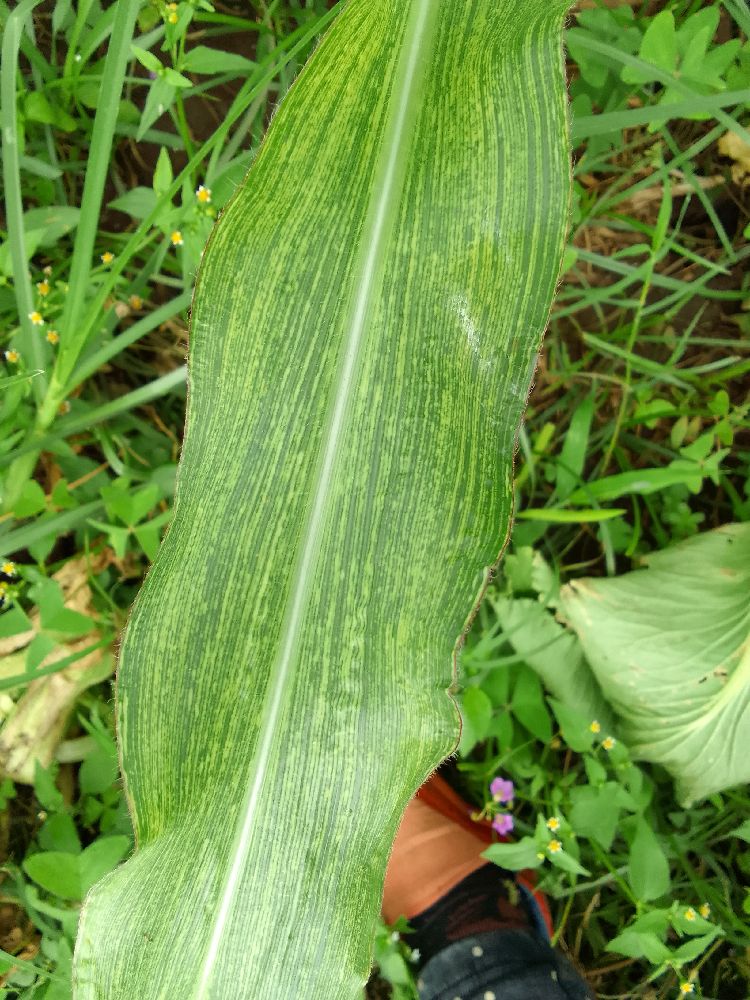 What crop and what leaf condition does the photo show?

maize, maize streak virus
